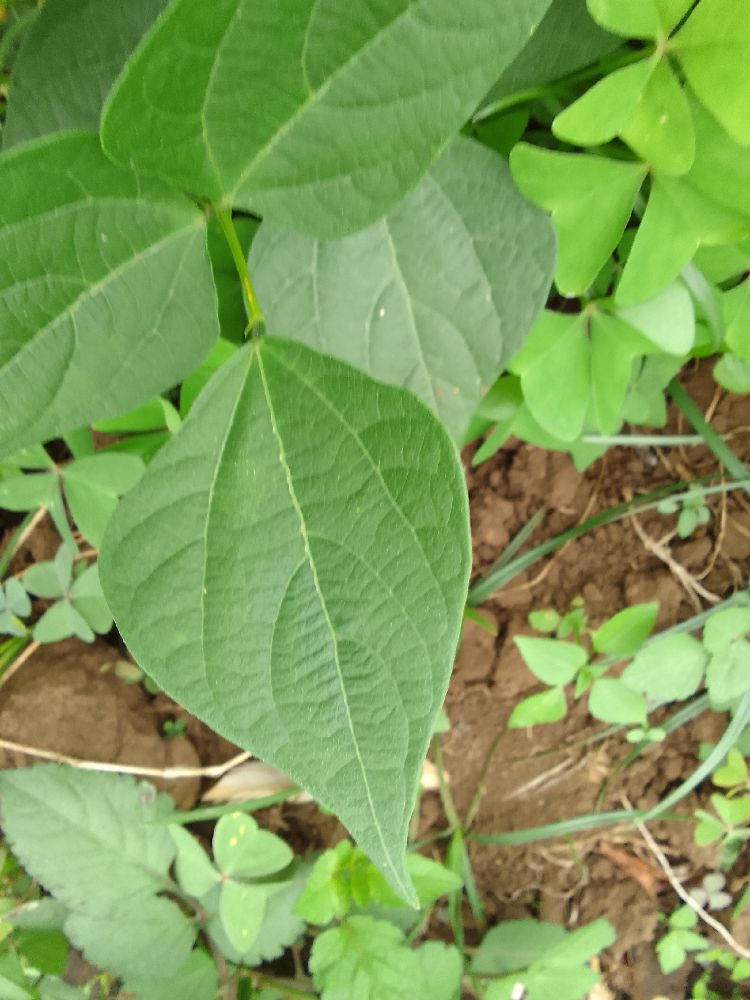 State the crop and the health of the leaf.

common bean, healthy
